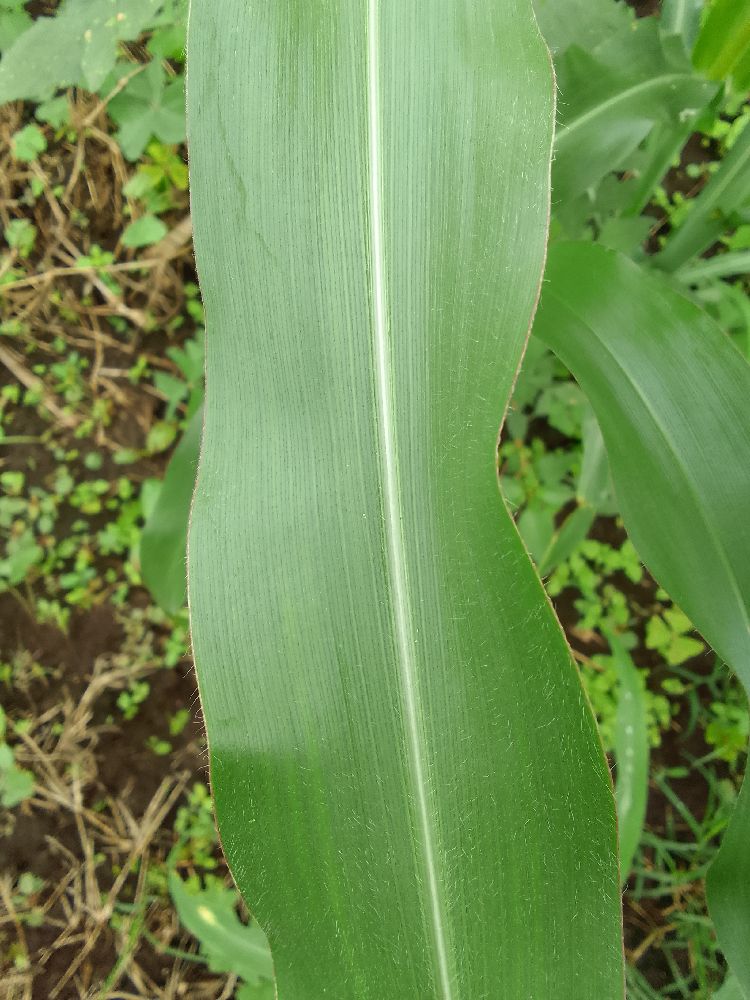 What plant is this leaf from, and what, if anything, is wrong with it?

maize, healthy
